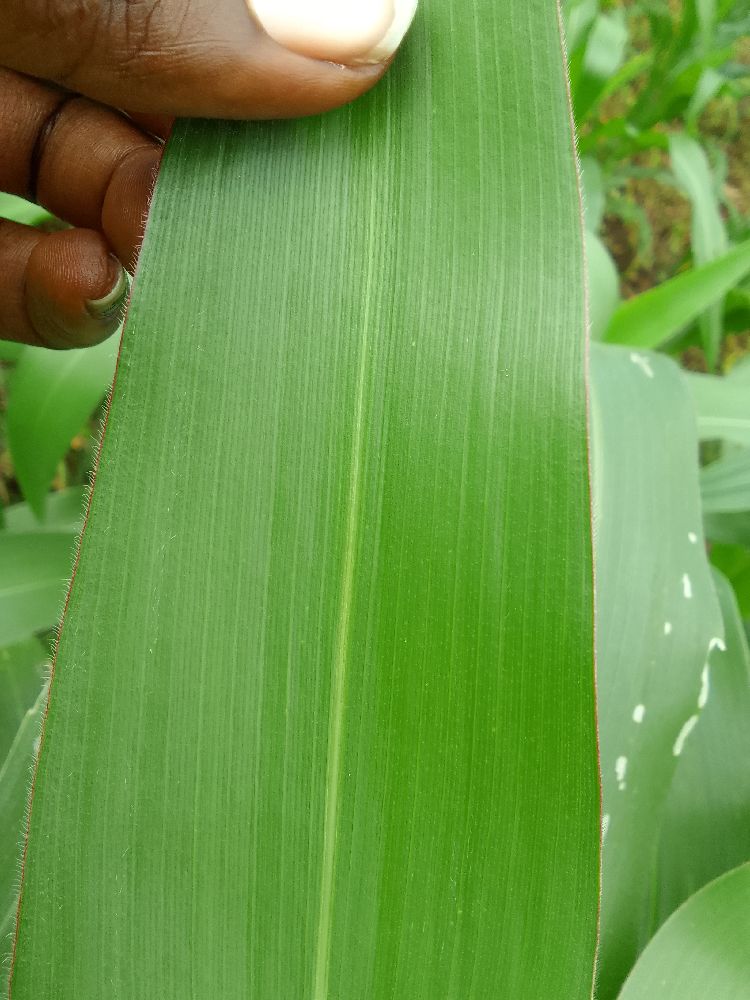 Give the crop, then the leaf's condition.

maize, healthy
